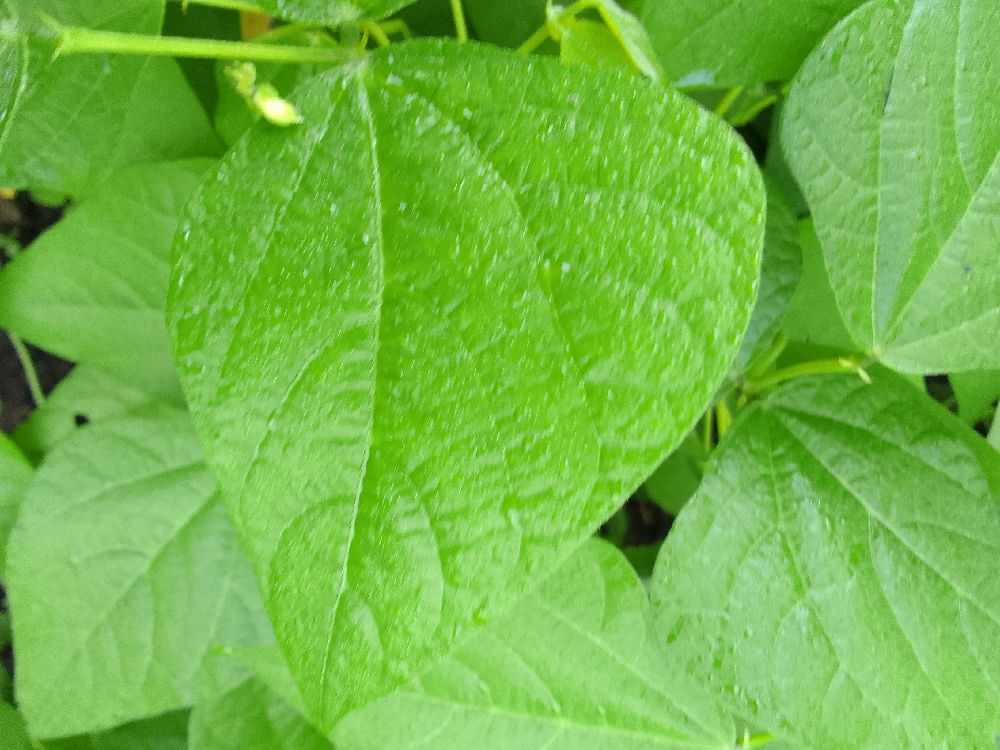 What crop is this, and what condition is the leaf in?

common bean, healthy
